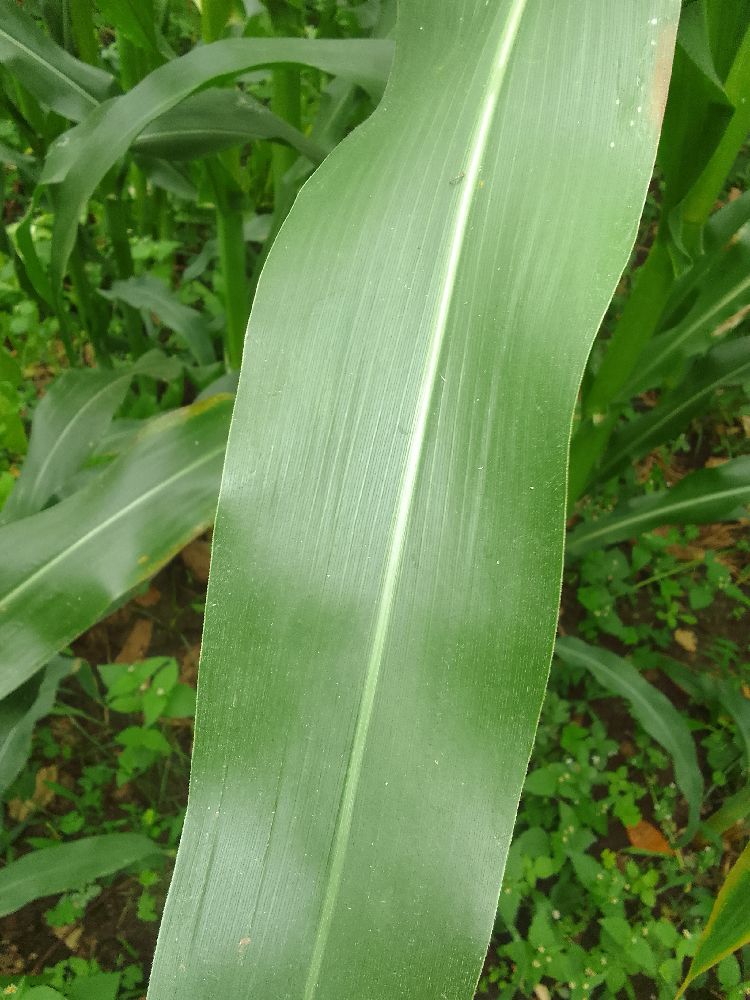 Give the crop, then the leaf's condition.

maize, healthy
